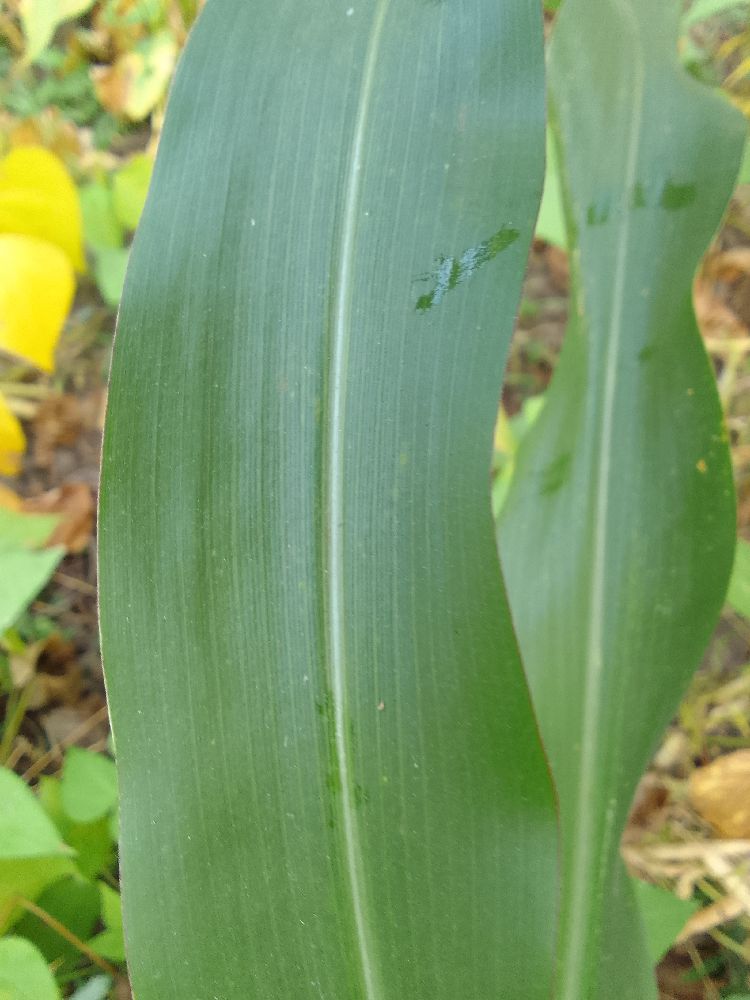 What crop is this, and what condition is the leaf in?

maize, healthy
